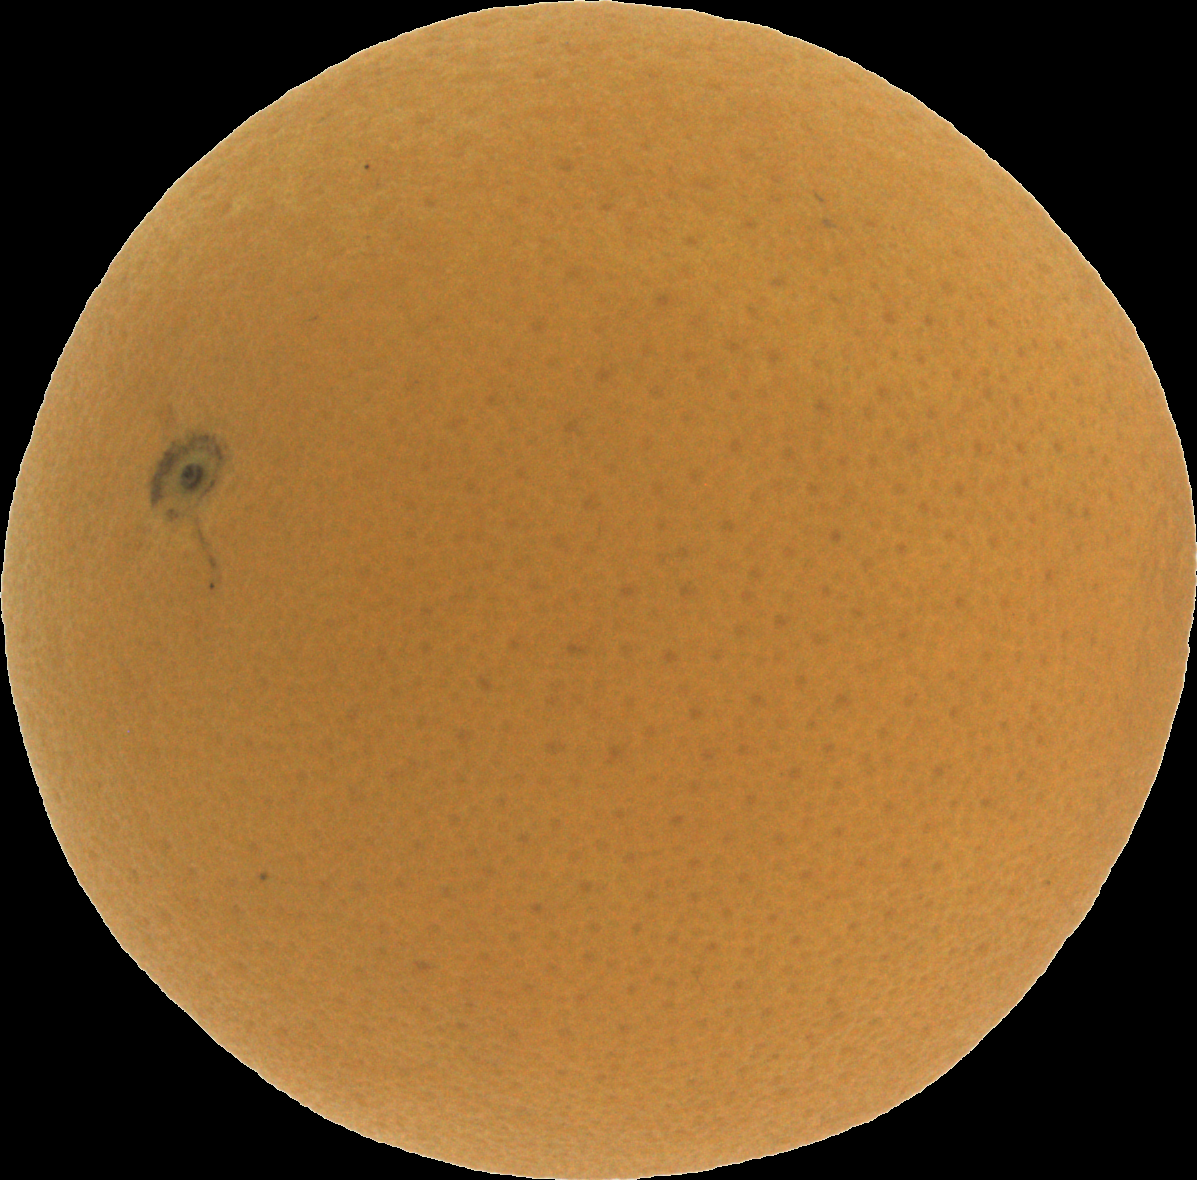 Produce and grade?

orange, good
